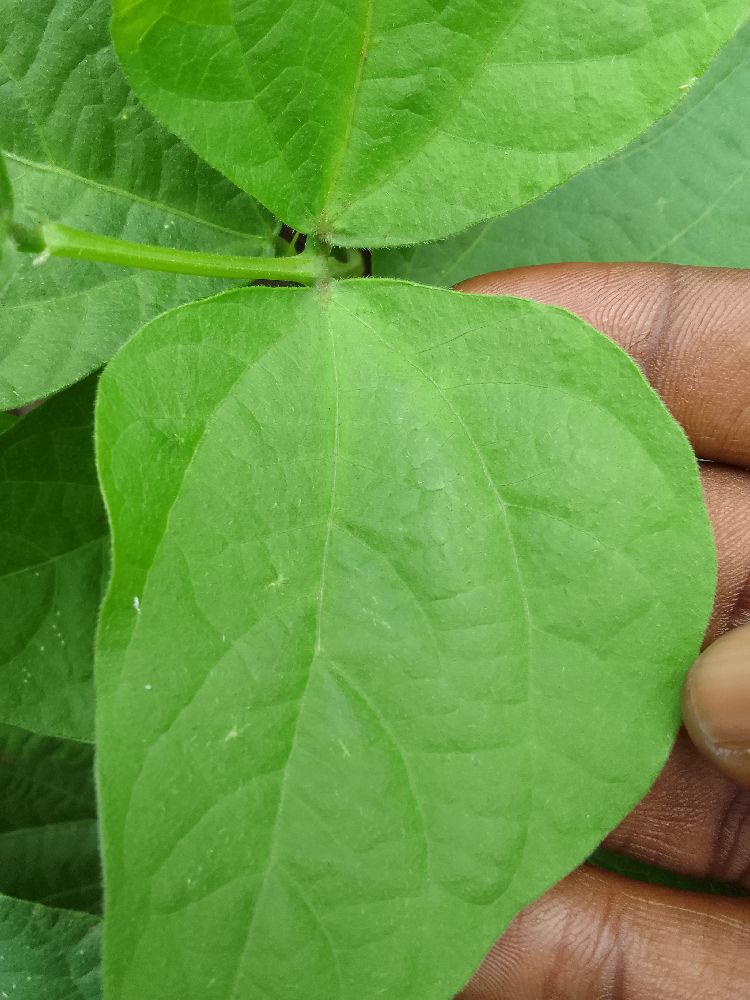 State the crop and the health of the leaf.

common bean, healthy
